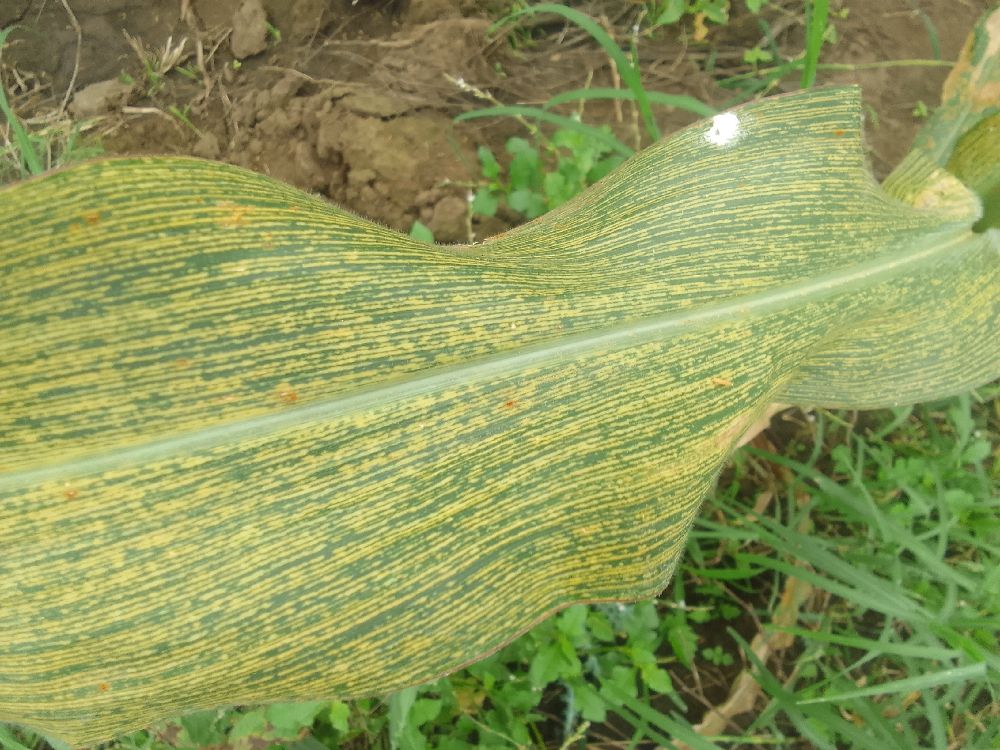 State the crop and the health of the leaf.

maize, maize streak virus
